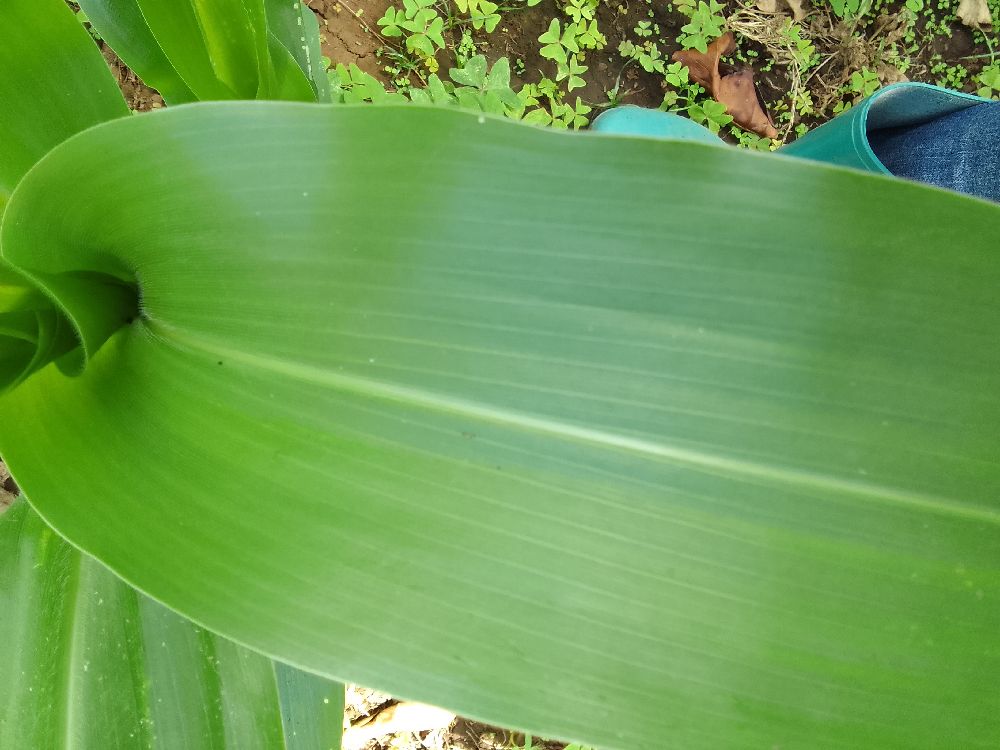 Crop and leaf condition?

maize, healthy
